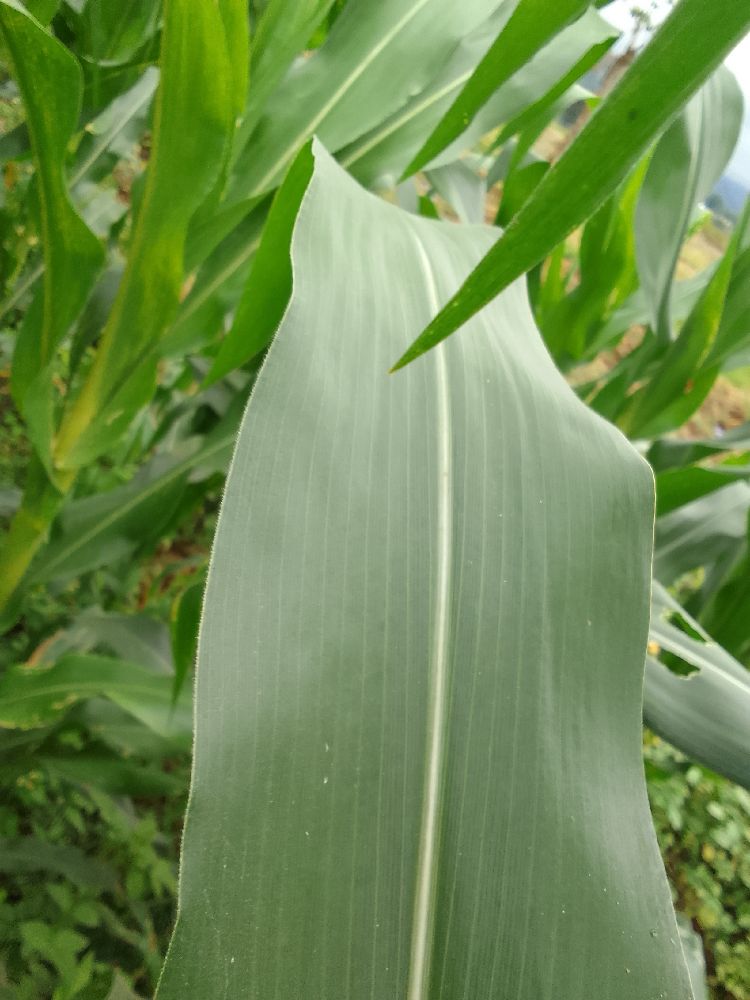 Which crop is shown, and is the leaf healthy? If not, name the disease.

maize, healthy
